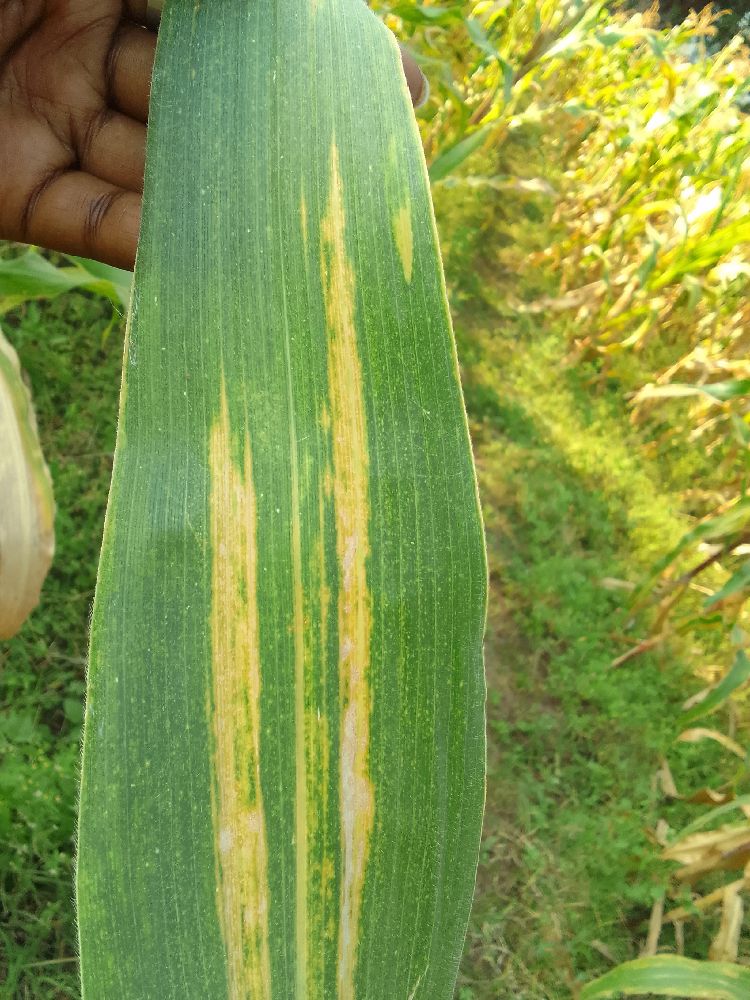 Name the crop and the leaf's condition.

maize, maize lethal necrosis
